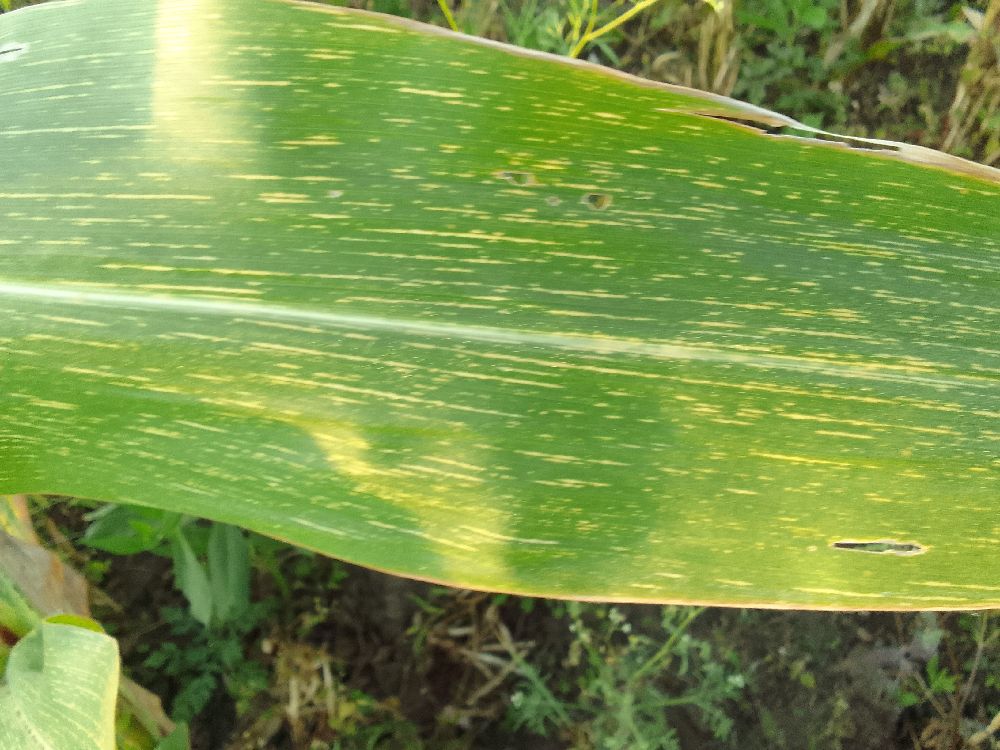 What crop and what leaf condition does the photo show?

maize, maize streak virus
